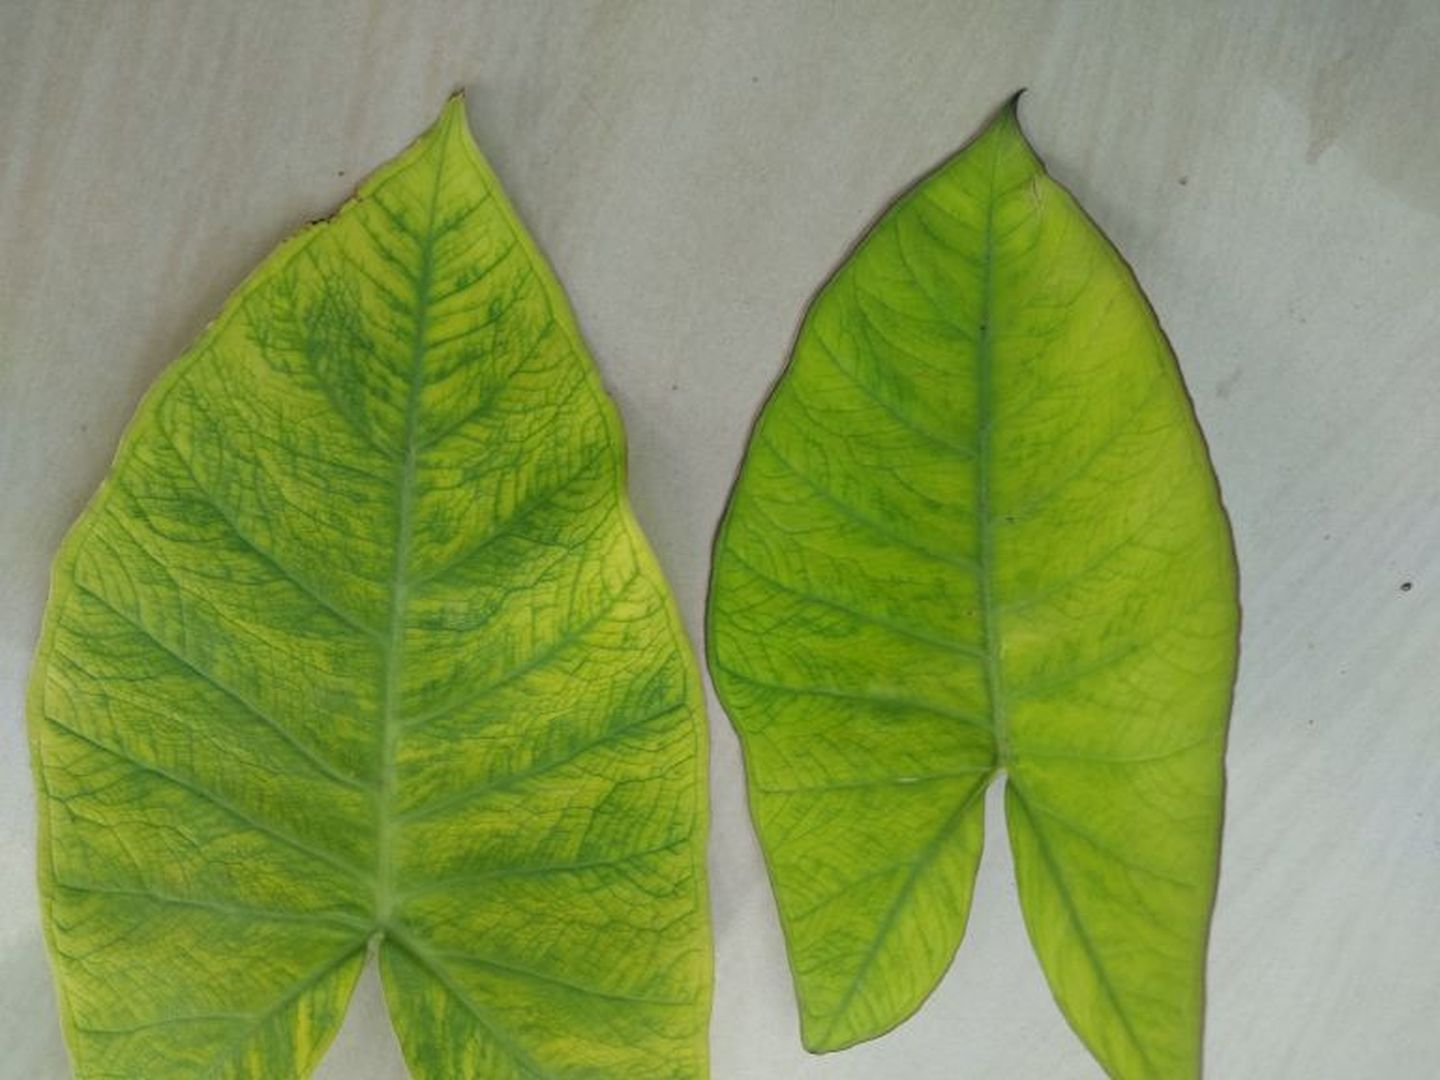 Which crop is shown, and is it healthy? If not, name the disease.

taro, mosaic
